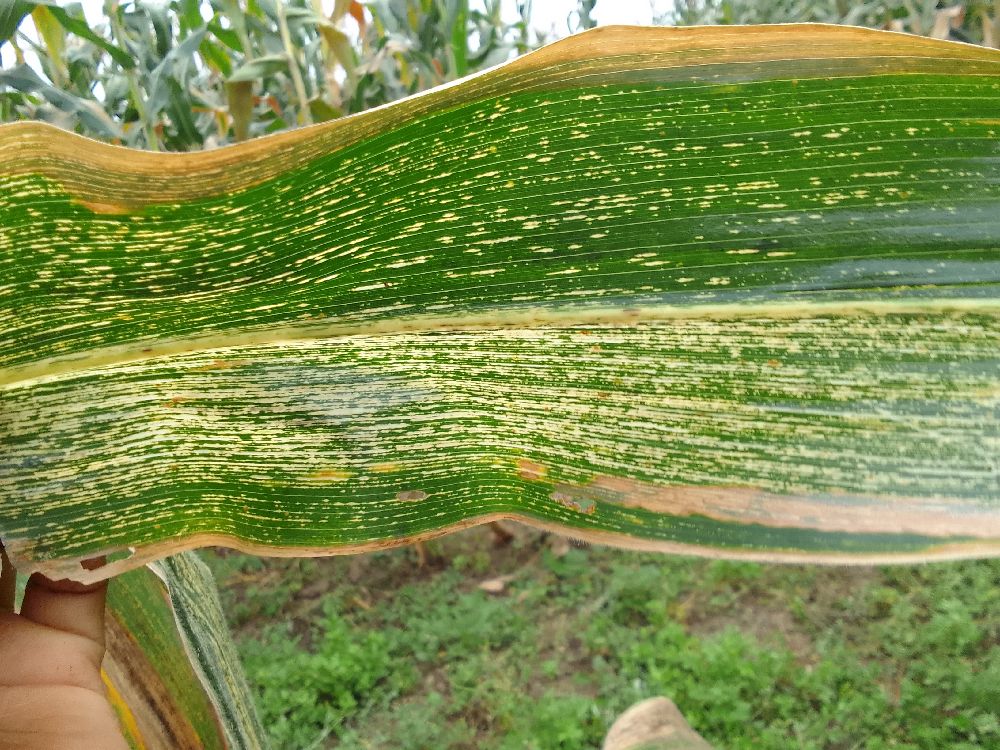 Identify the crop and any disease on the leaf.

maize, maize streak virus
